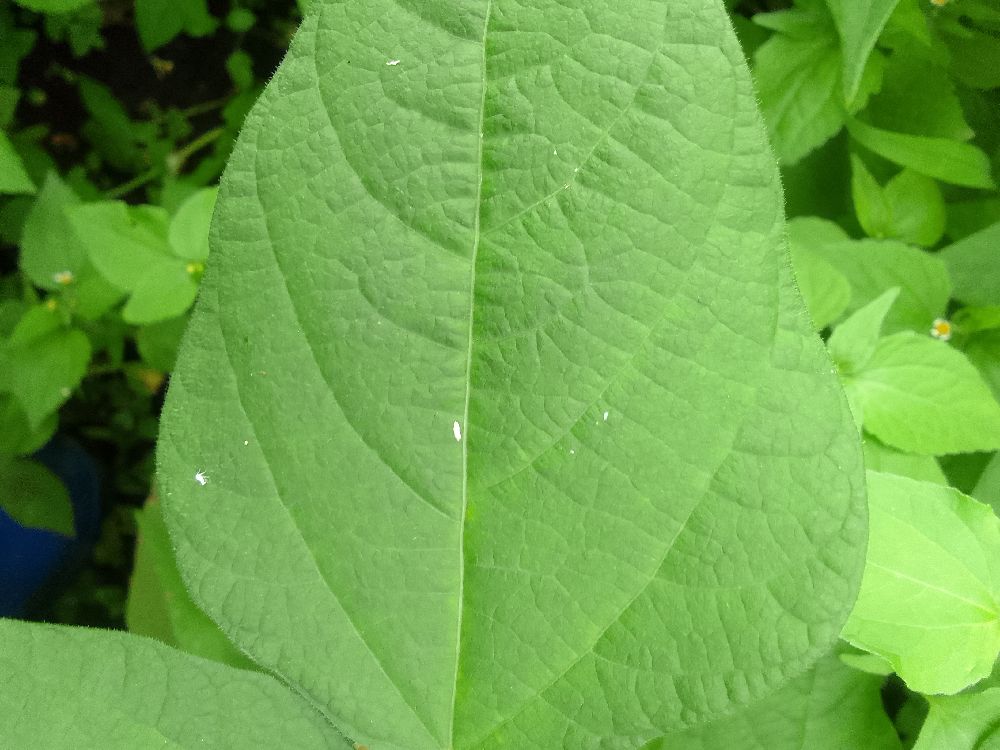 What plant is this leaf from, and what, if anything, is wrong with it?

common bean, healthy
